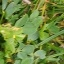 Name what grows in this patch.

unstructured weed
